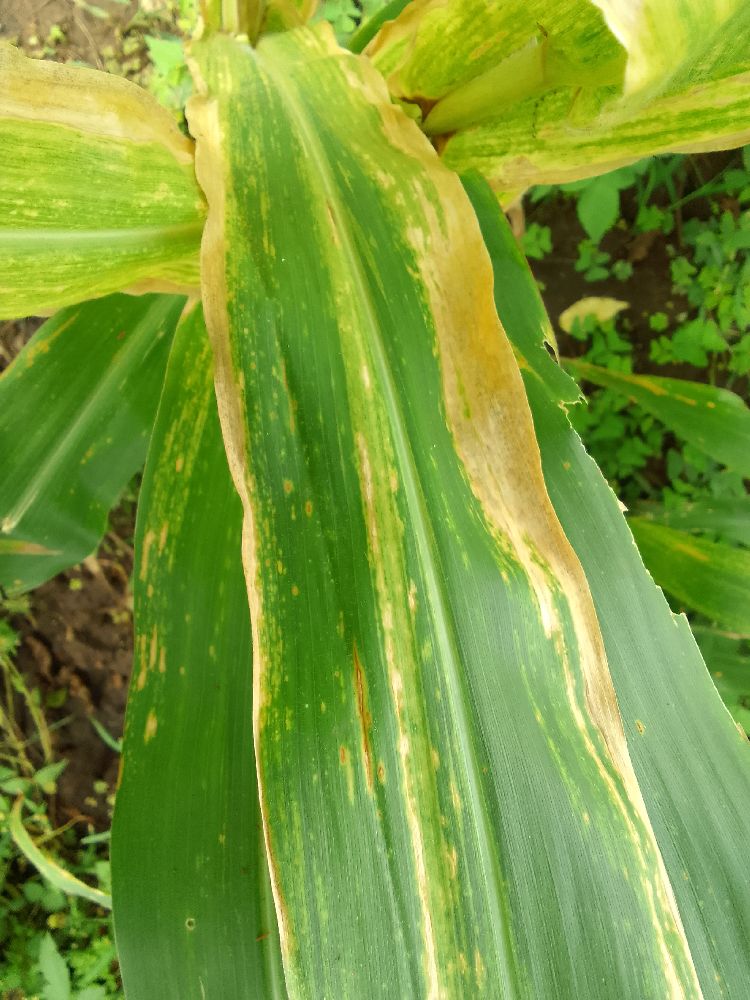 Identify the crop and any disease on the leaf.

maize, maize lethal necrosis
